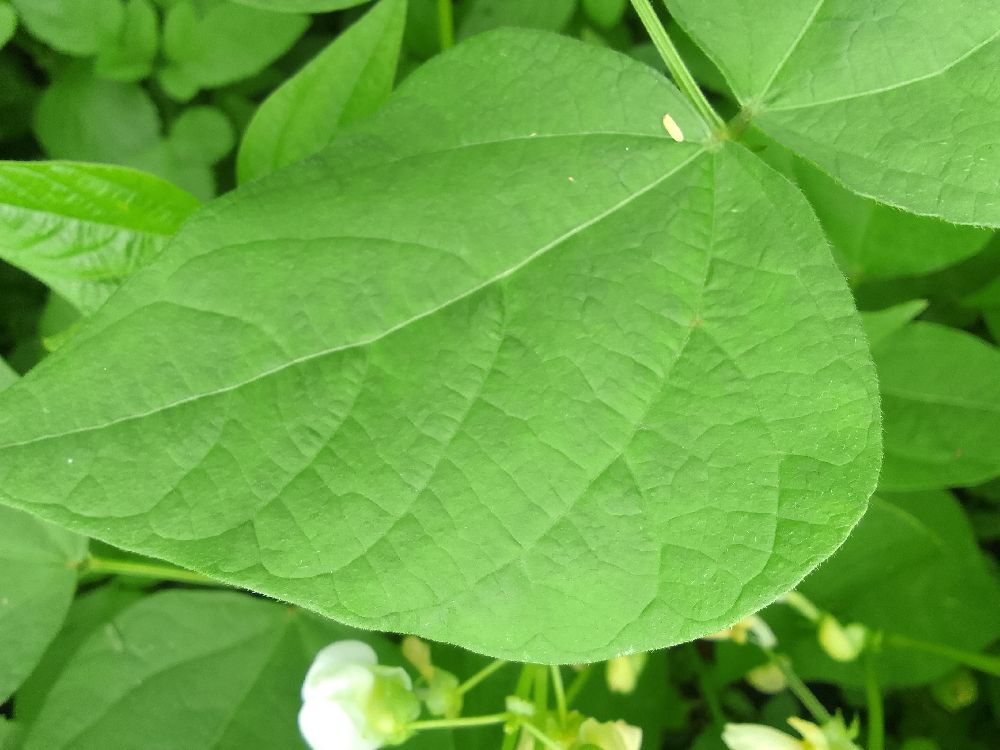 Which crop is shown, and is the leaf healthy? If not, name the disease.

common bean, healthy
